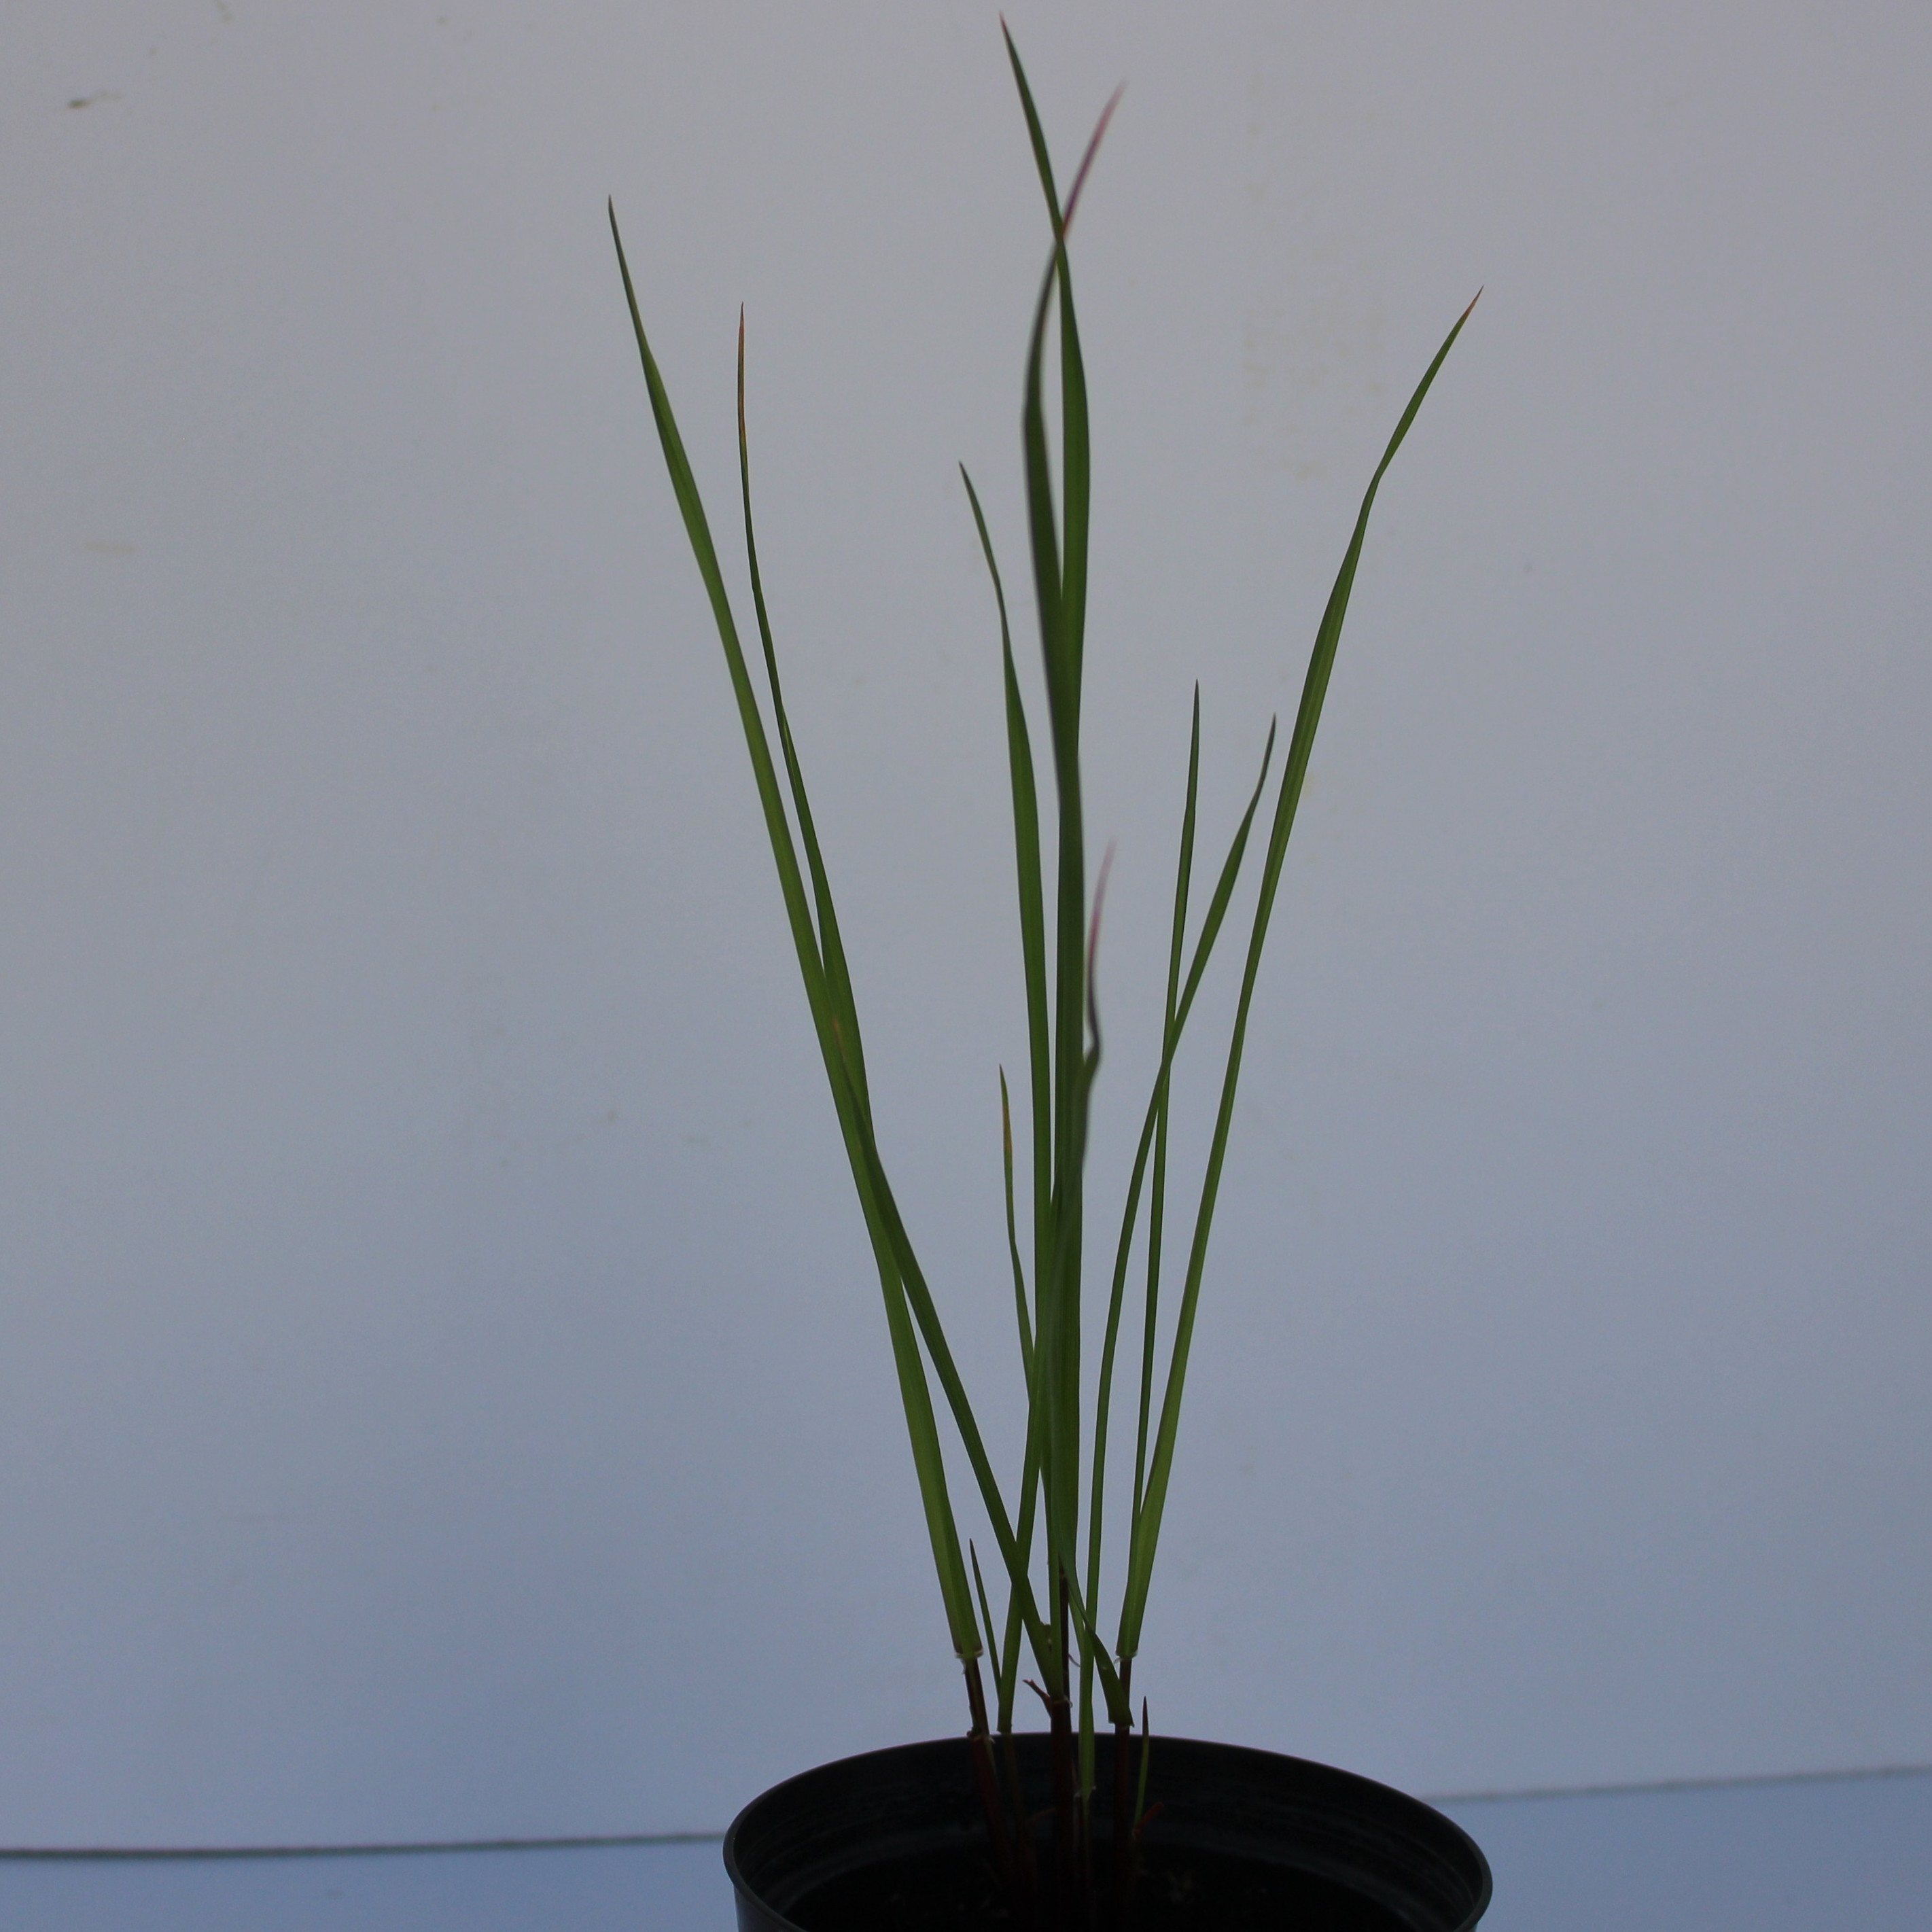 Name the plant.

Lolium multiflorum
